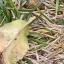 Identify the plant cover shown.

grass
